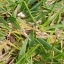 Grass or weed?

grass
